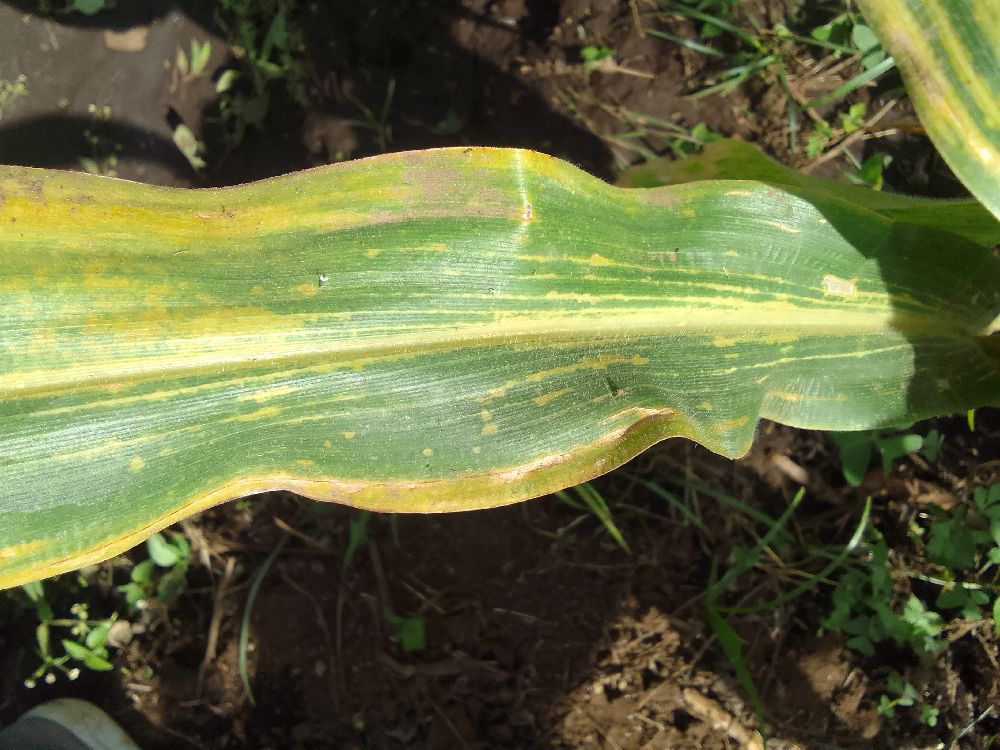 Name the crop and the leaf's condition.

maize, maize lethal necrosis
